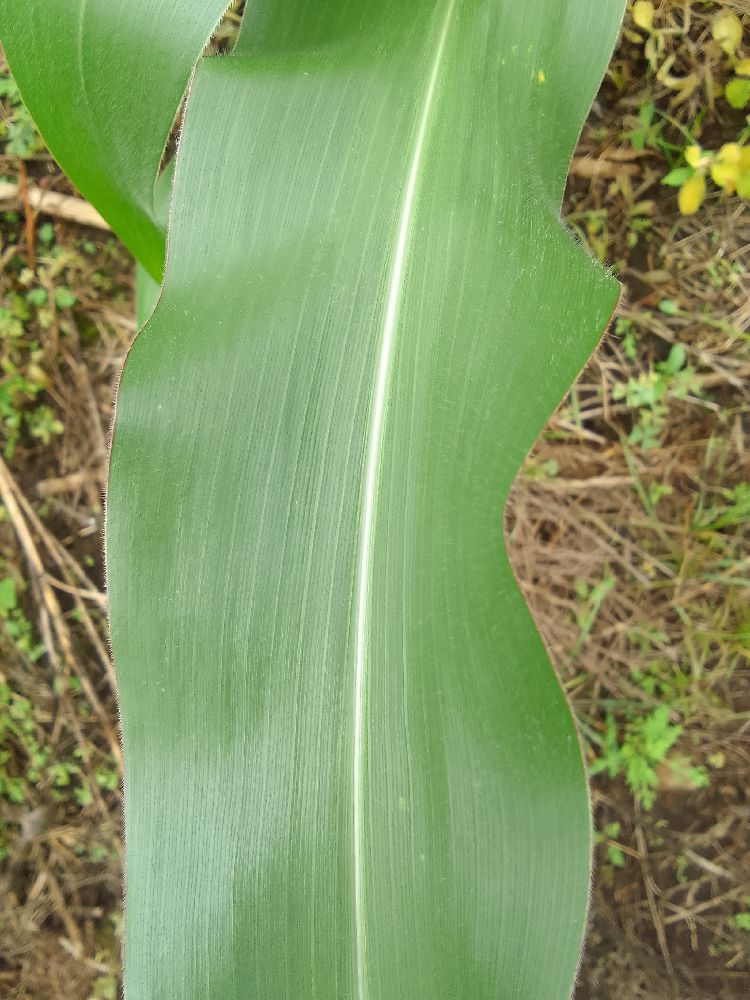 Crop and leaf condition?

maize, healthy
